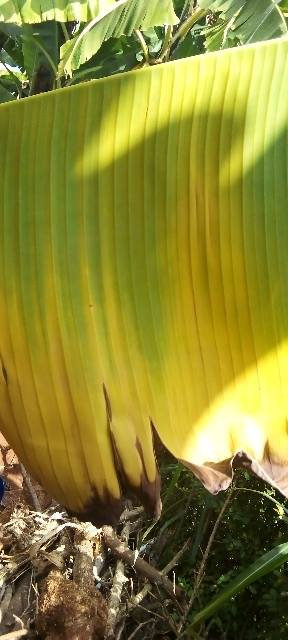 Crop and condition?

banana, fusarium wilt race 1
